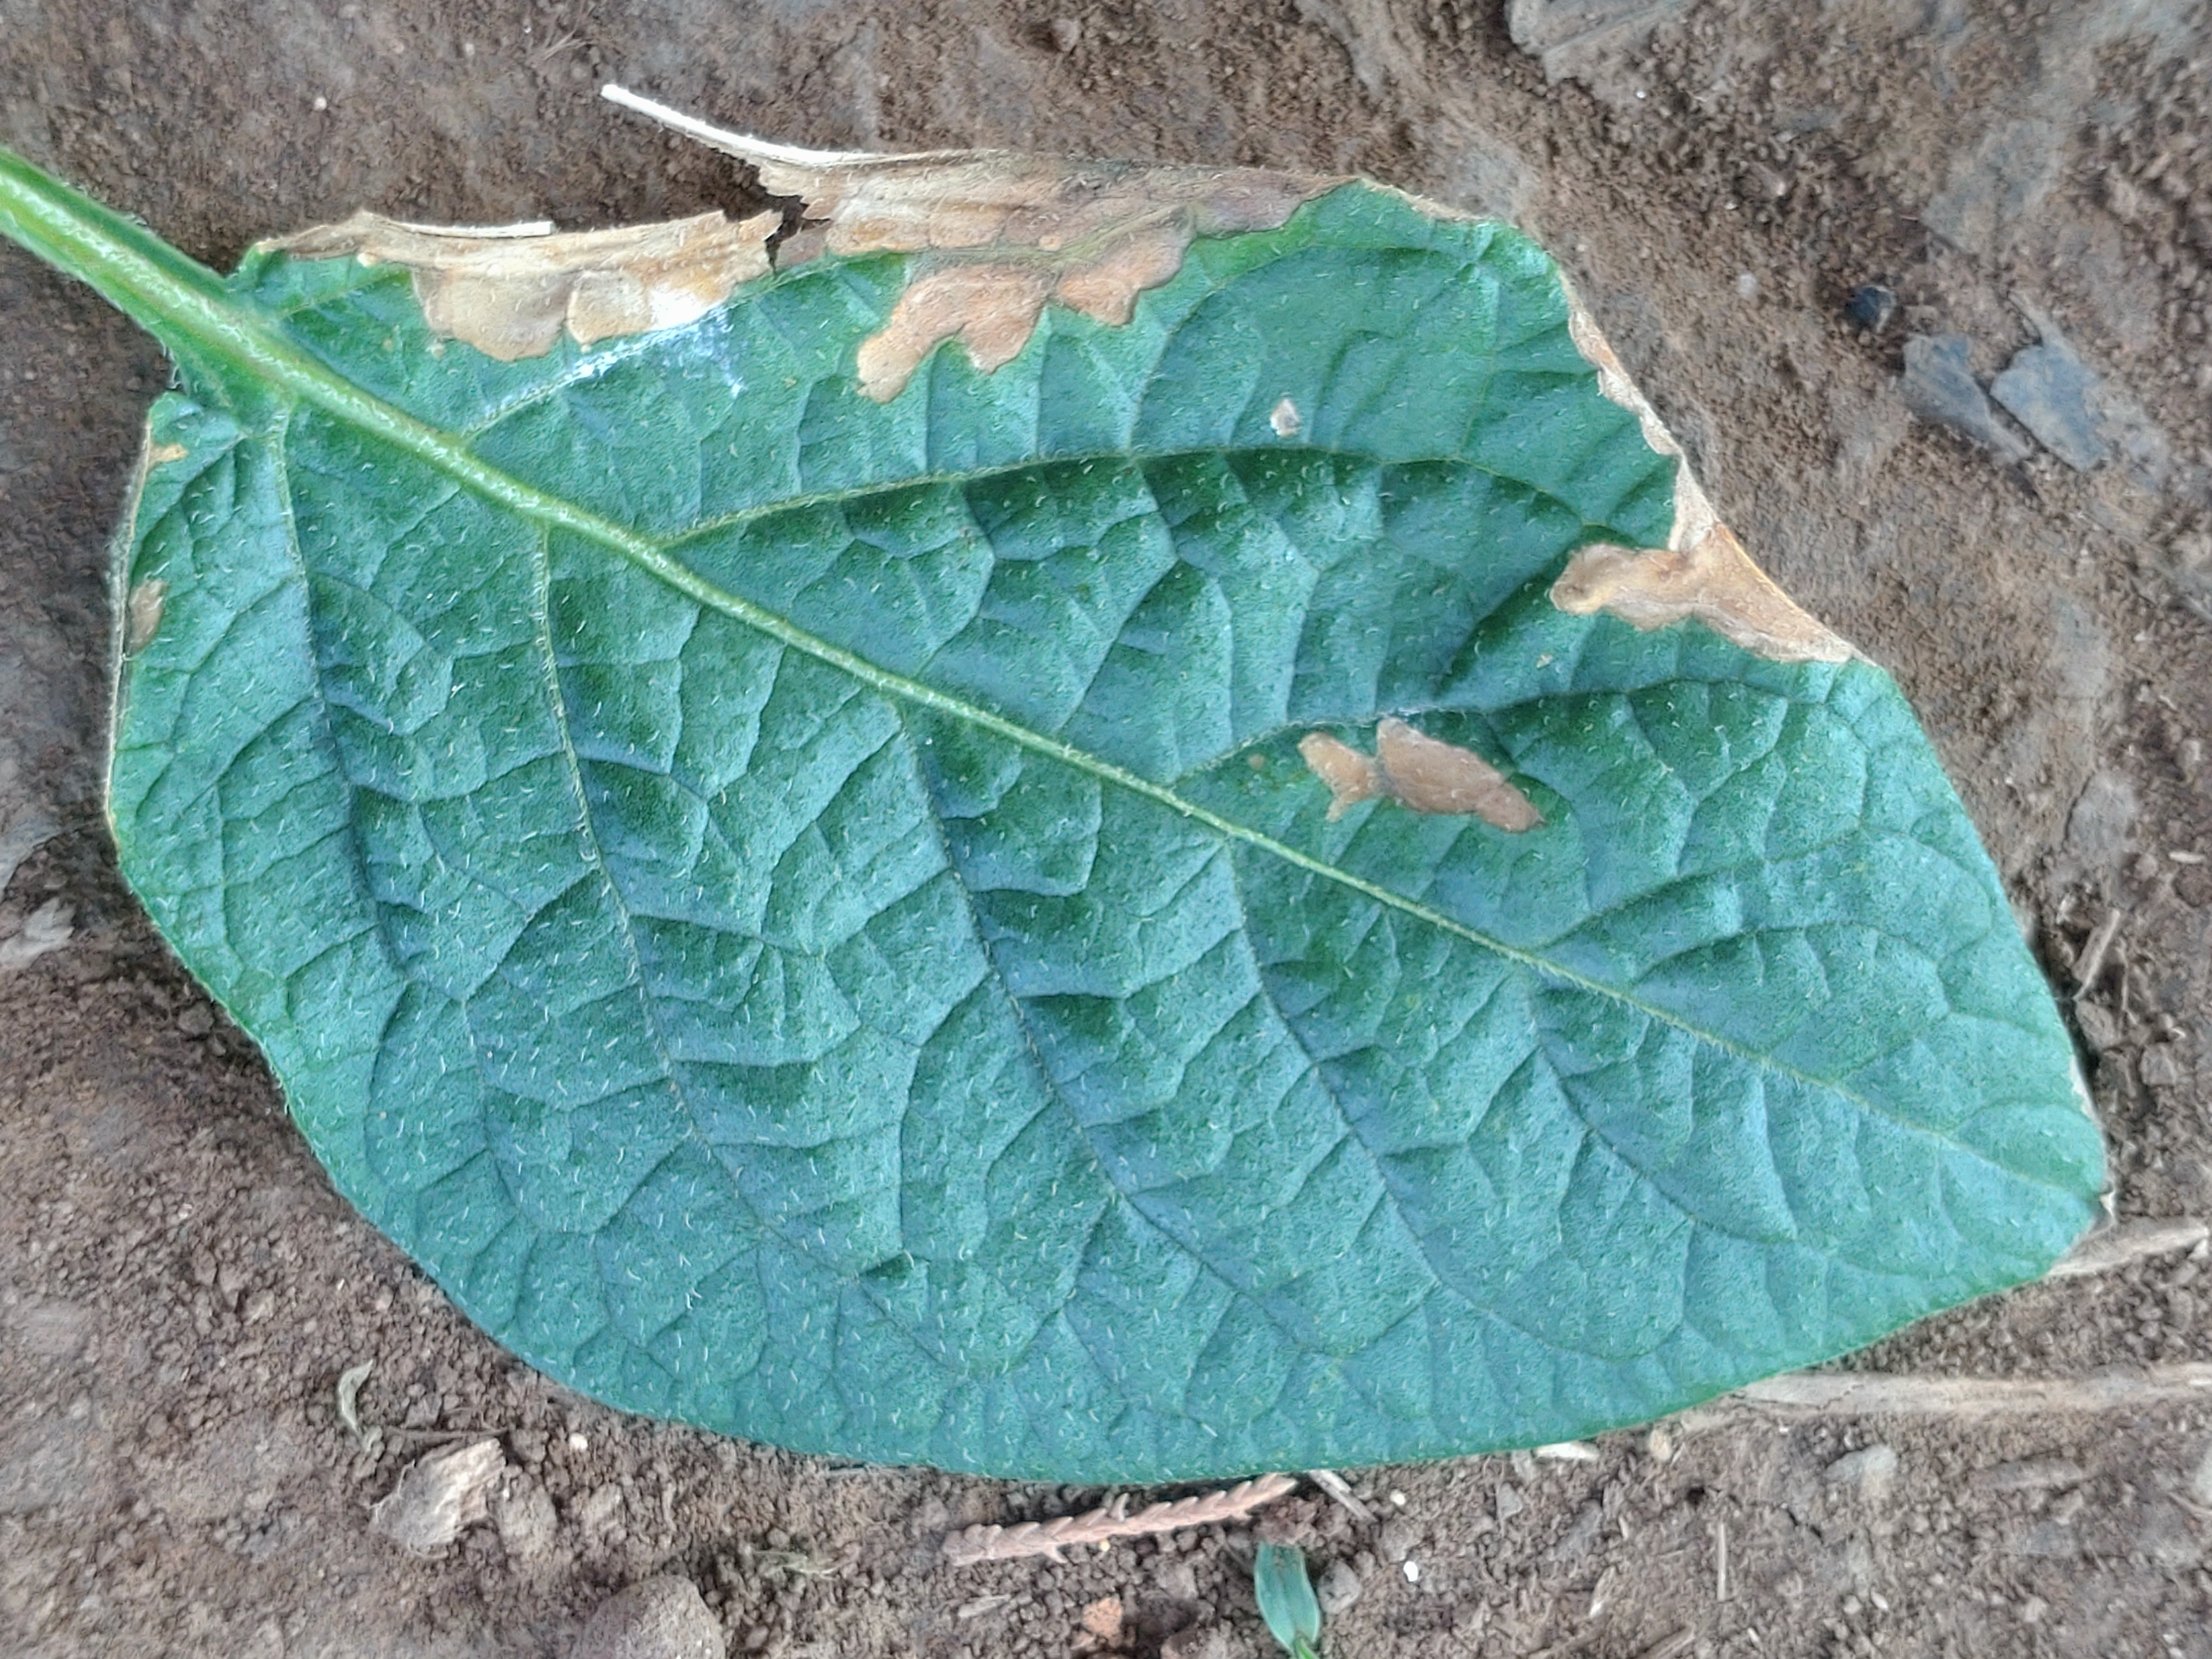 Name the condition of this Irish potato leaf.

early blight
